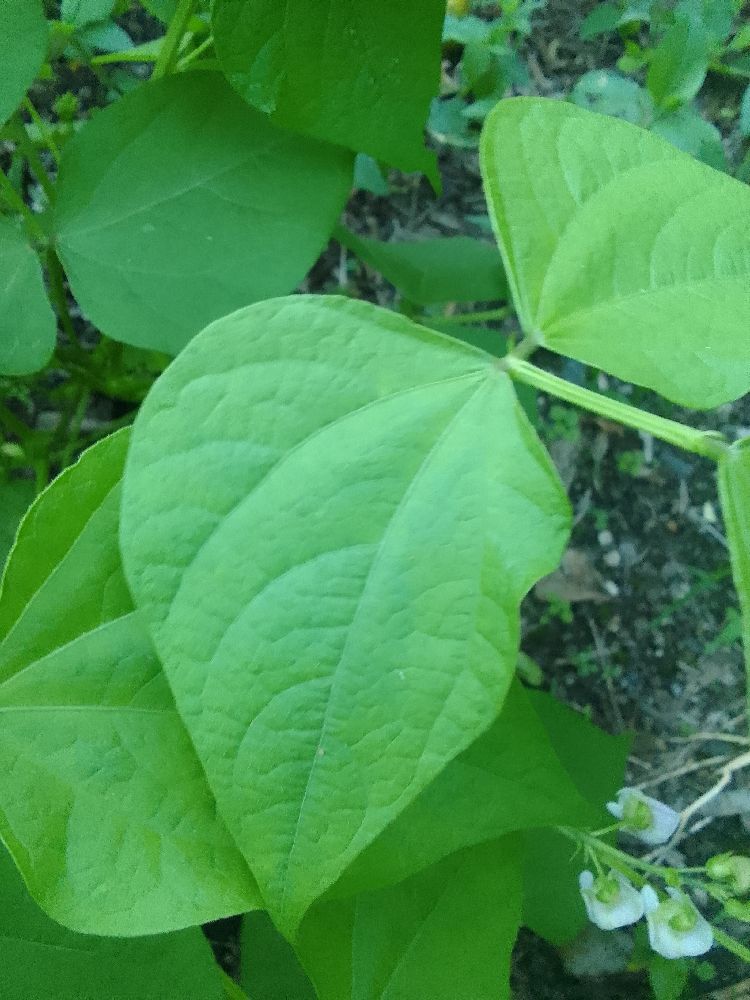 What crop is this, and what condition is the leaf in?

common bean, healthy
